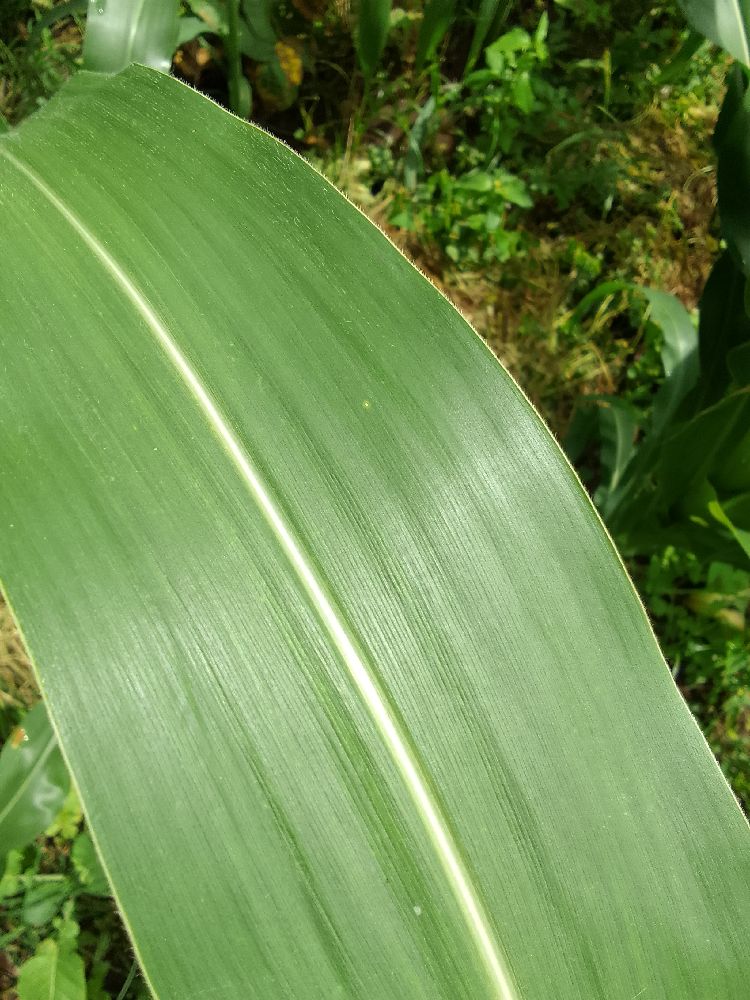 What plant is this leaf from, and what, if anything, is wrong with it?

maize, healthy
